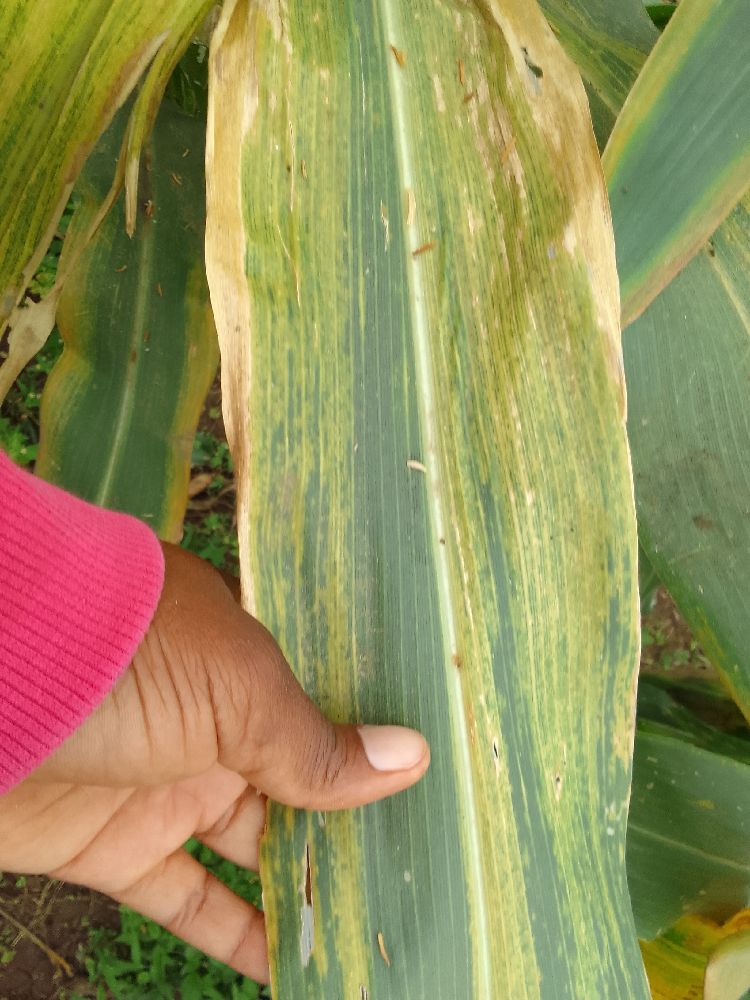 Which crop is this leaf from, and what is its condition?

maize, maize lethal necrosis
